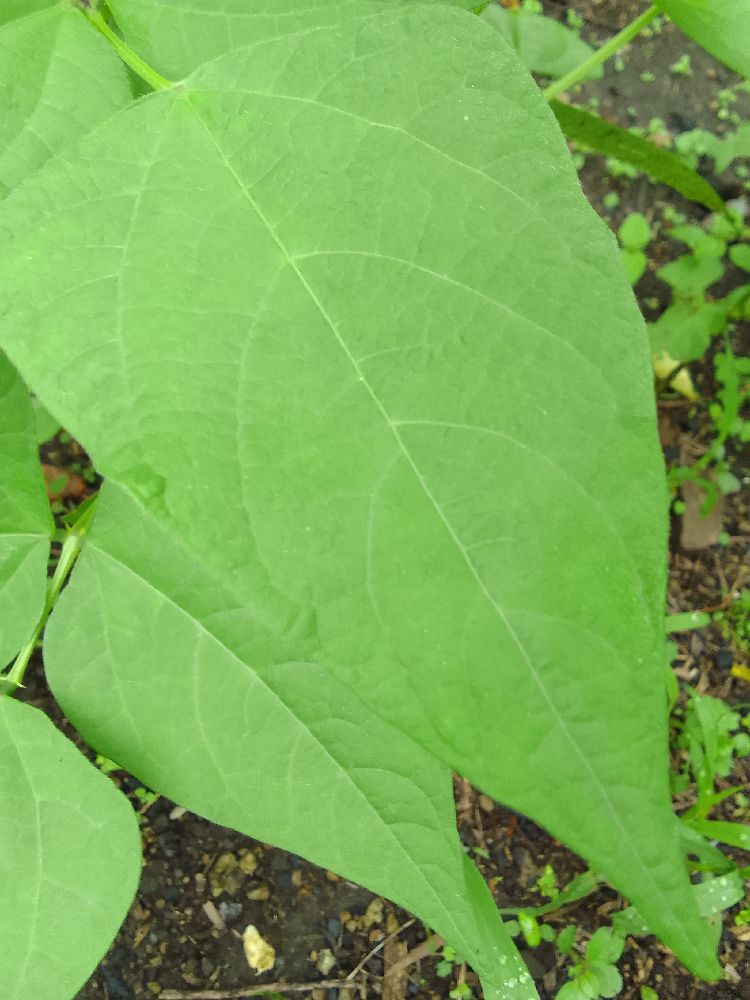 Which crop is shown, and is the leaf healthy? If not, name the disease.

common bean, healthy
